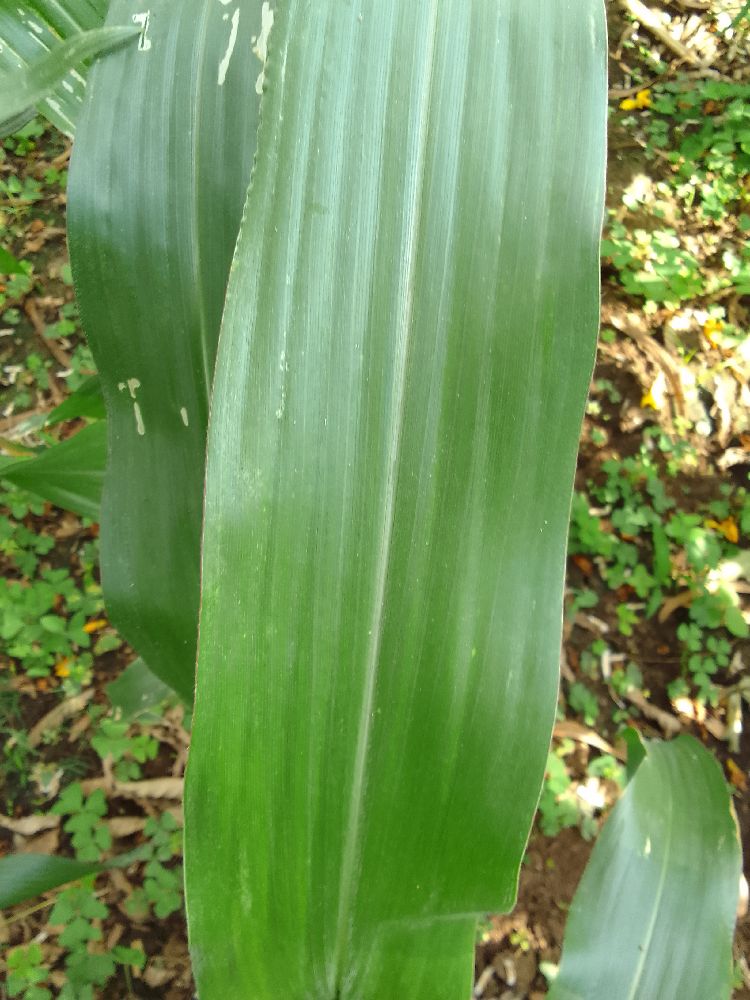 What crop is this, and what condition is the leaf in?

maize, healthy
